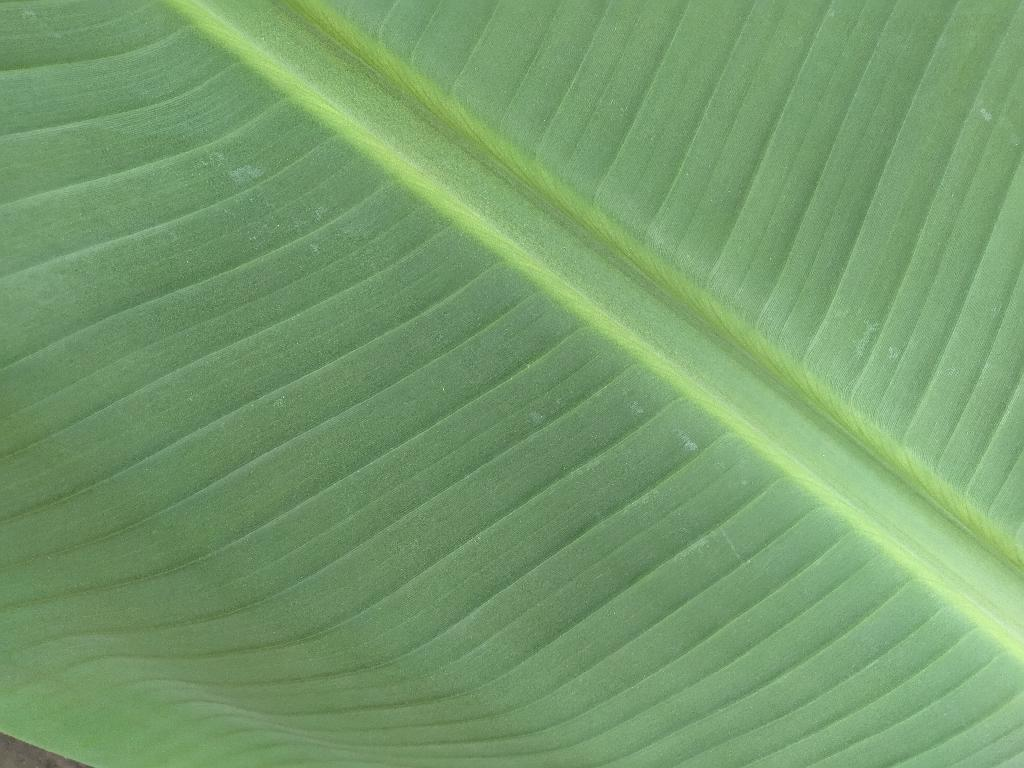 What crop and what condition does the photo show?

banana, healthy
